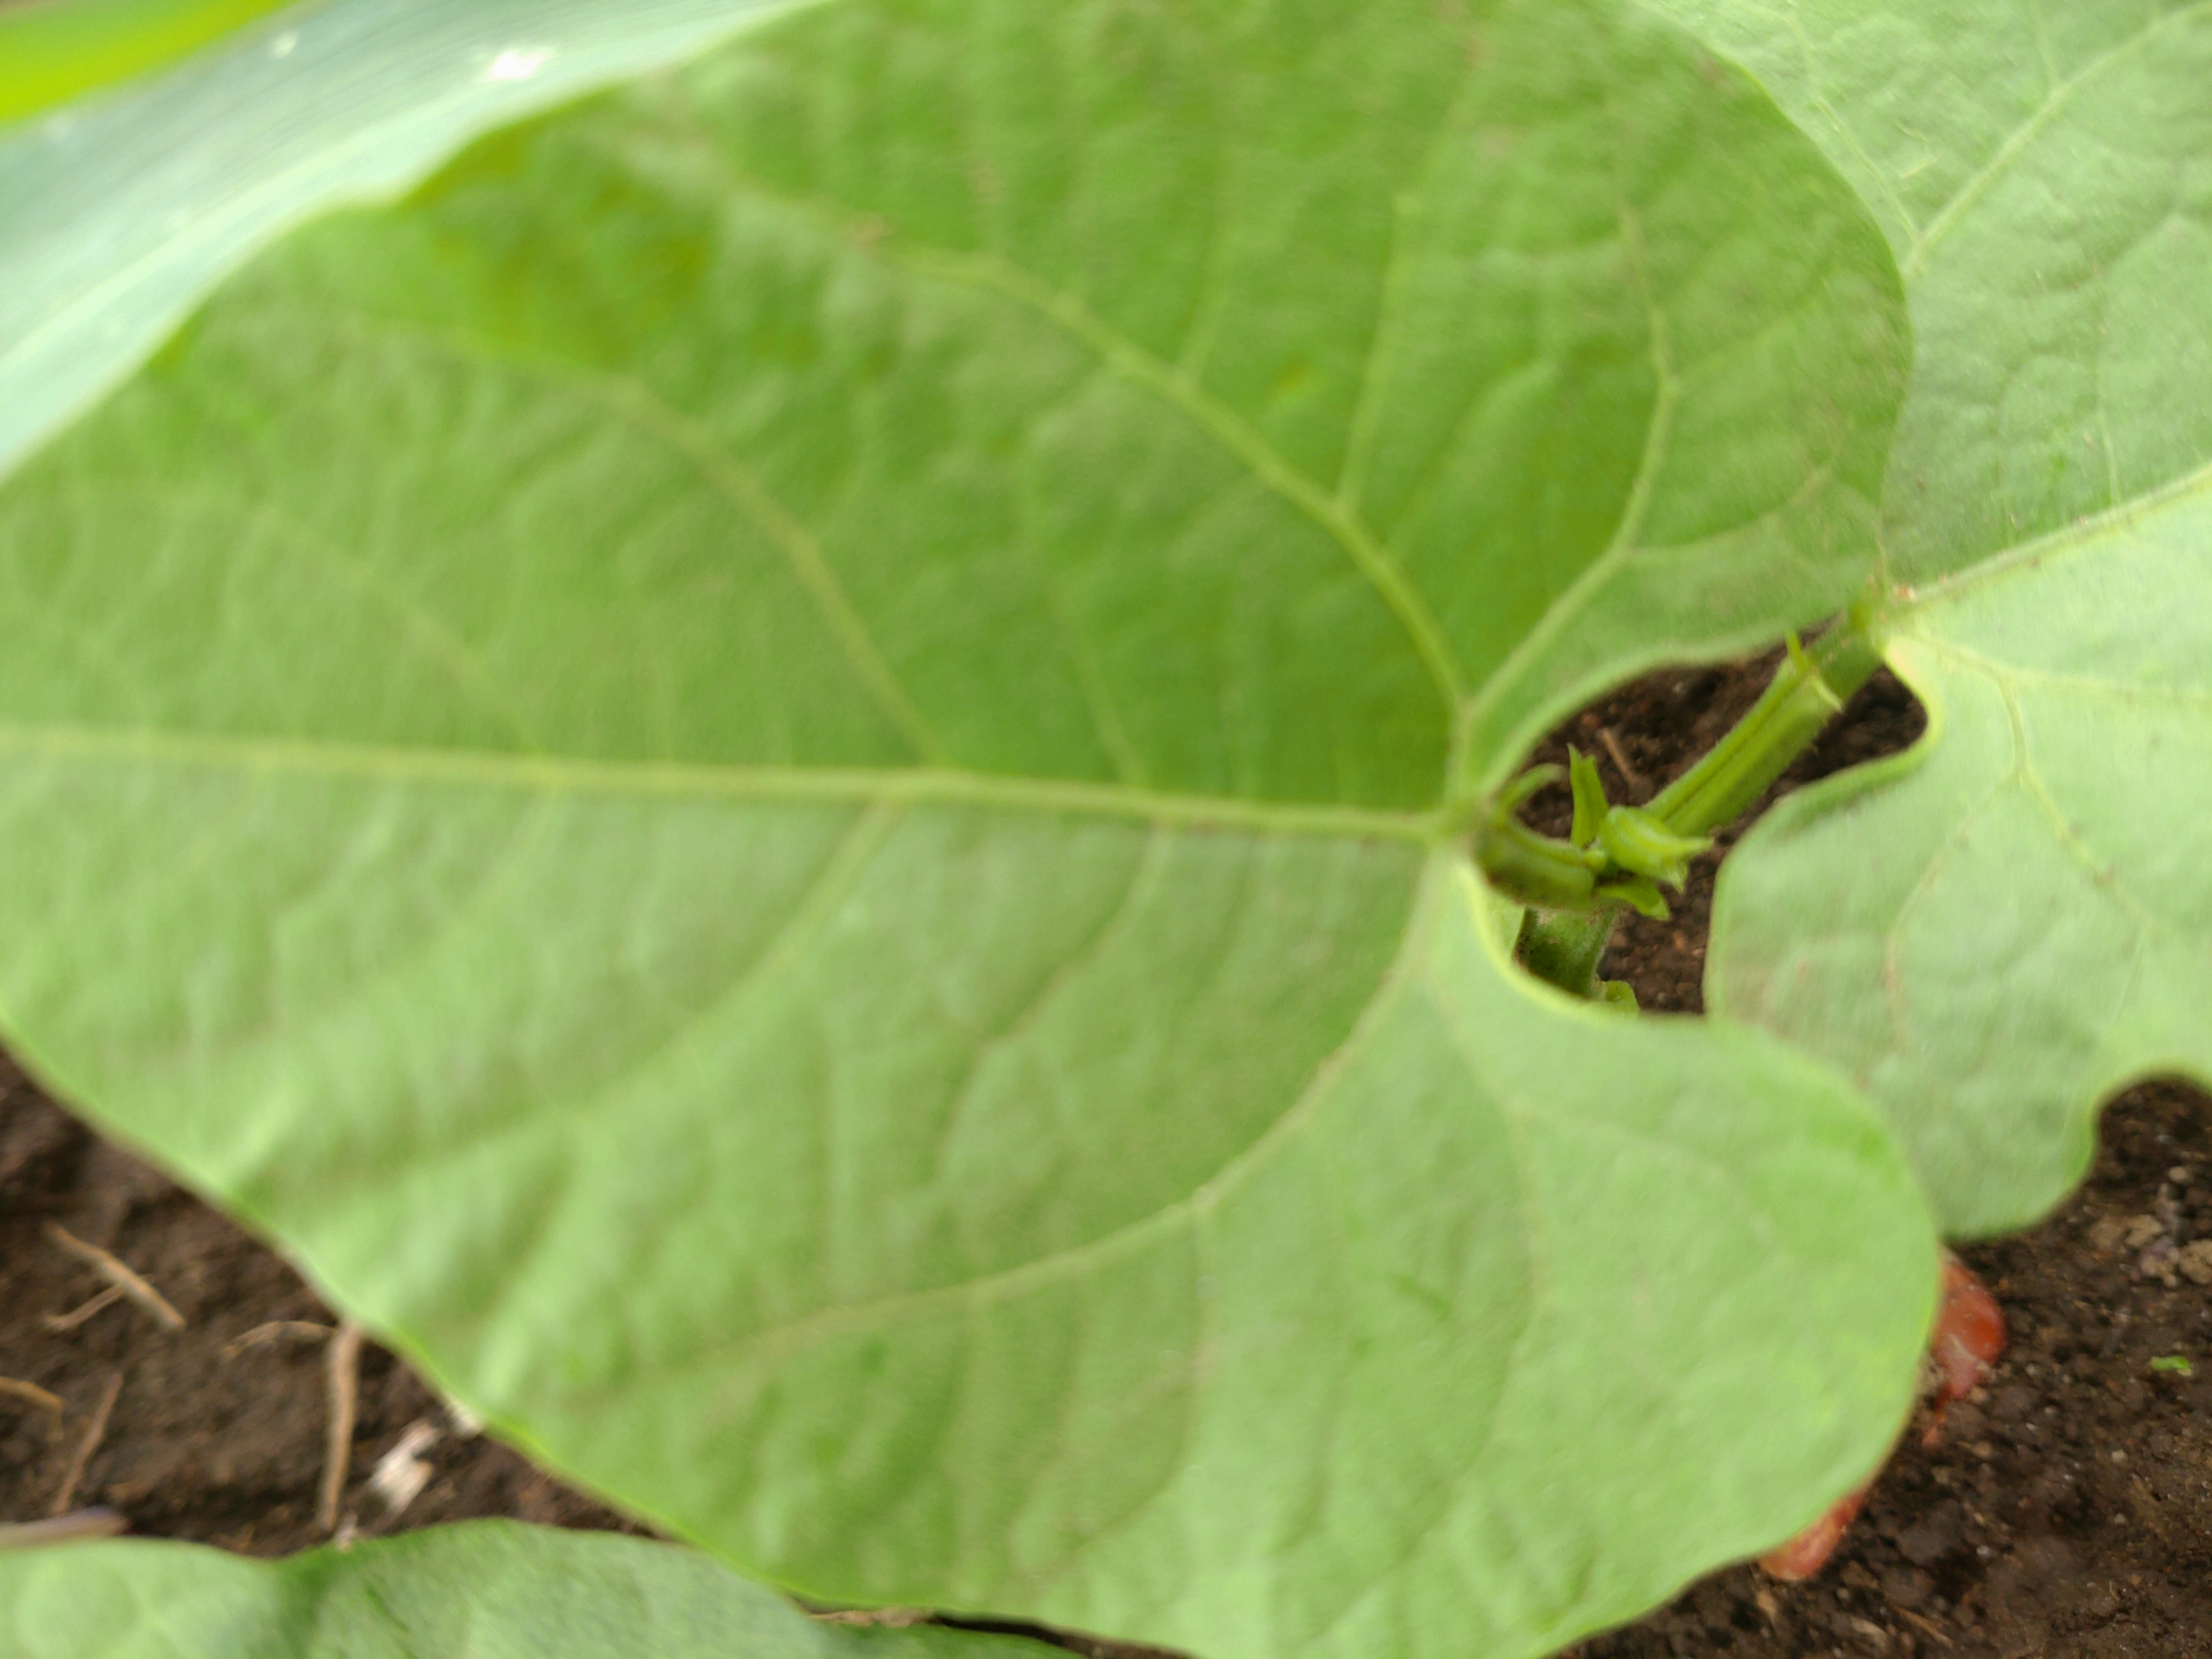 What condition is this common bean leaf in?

healthy
